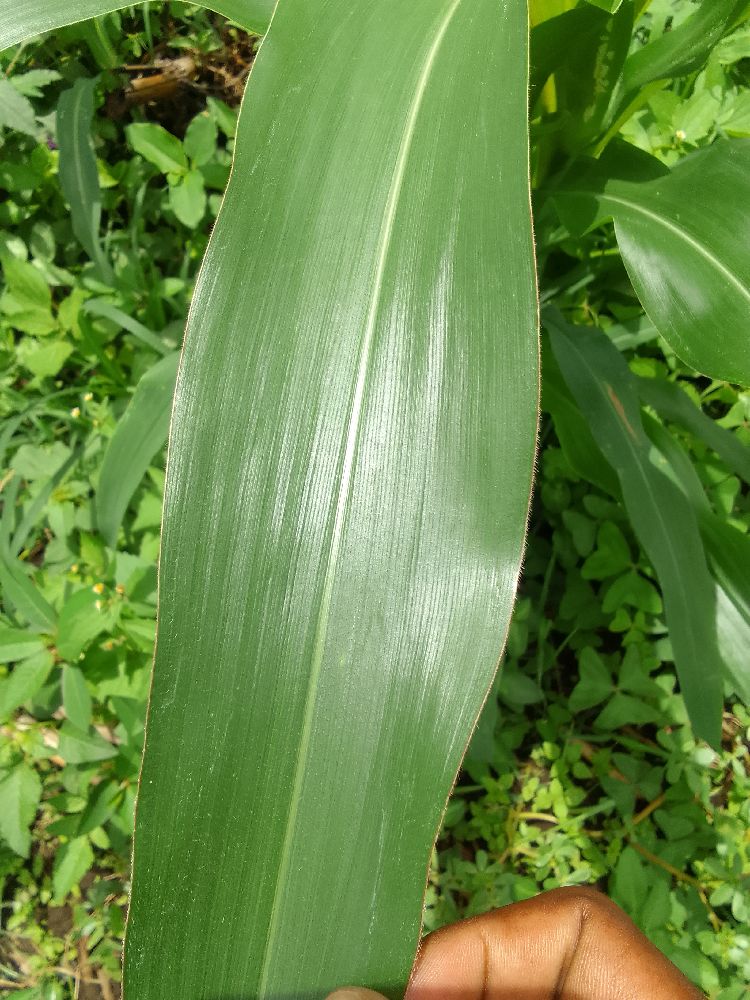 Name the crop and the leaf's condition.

maize, healthy
